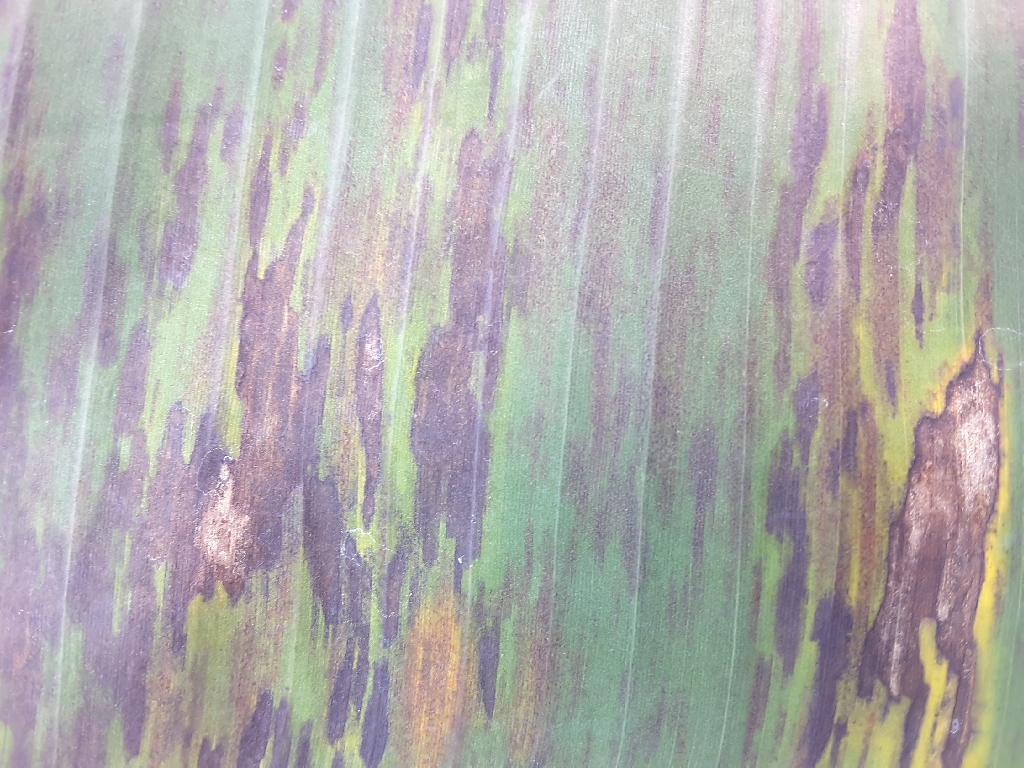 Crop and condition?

banana, black sigatoka
